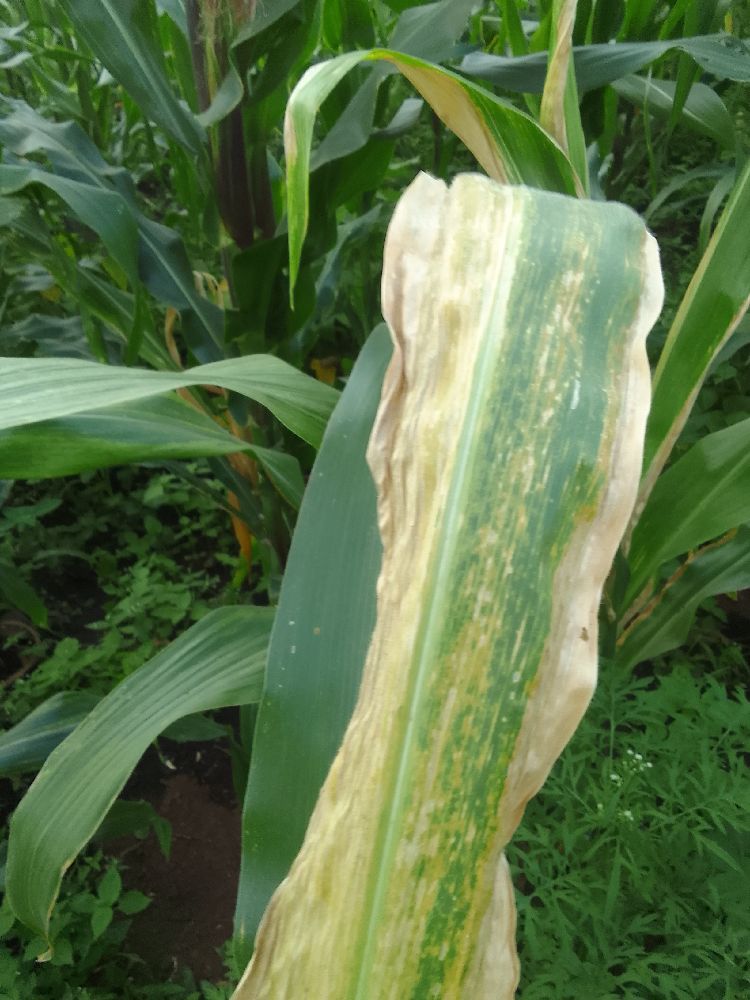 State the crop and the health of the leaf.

maize, maize lethal necrosis
